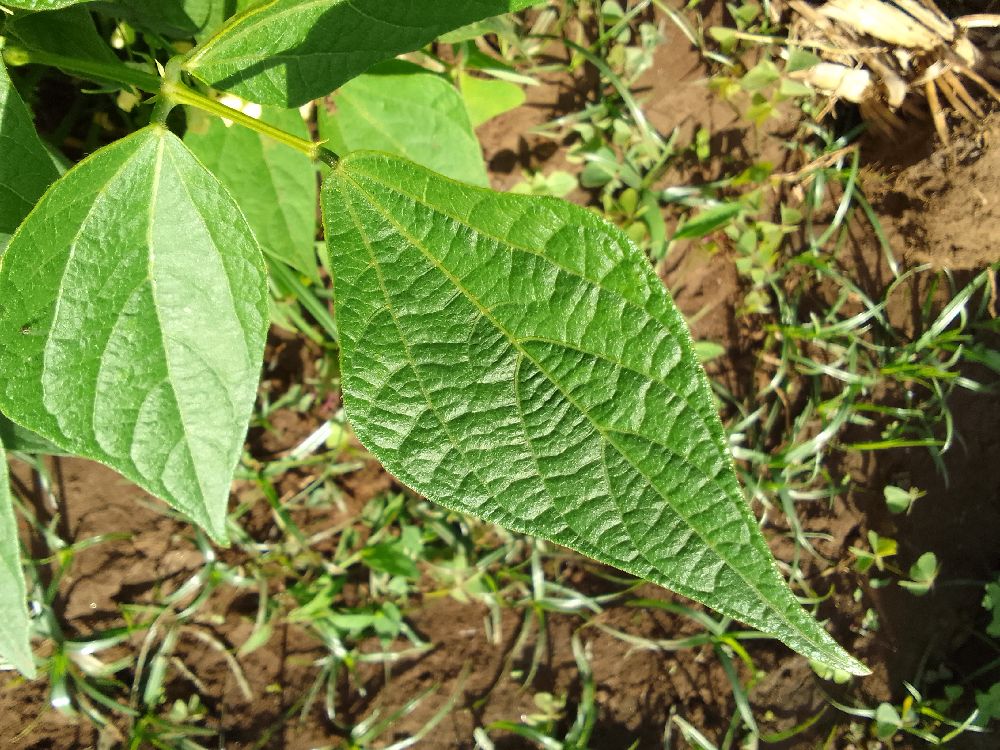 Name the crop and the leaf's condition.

common bean, healthy
